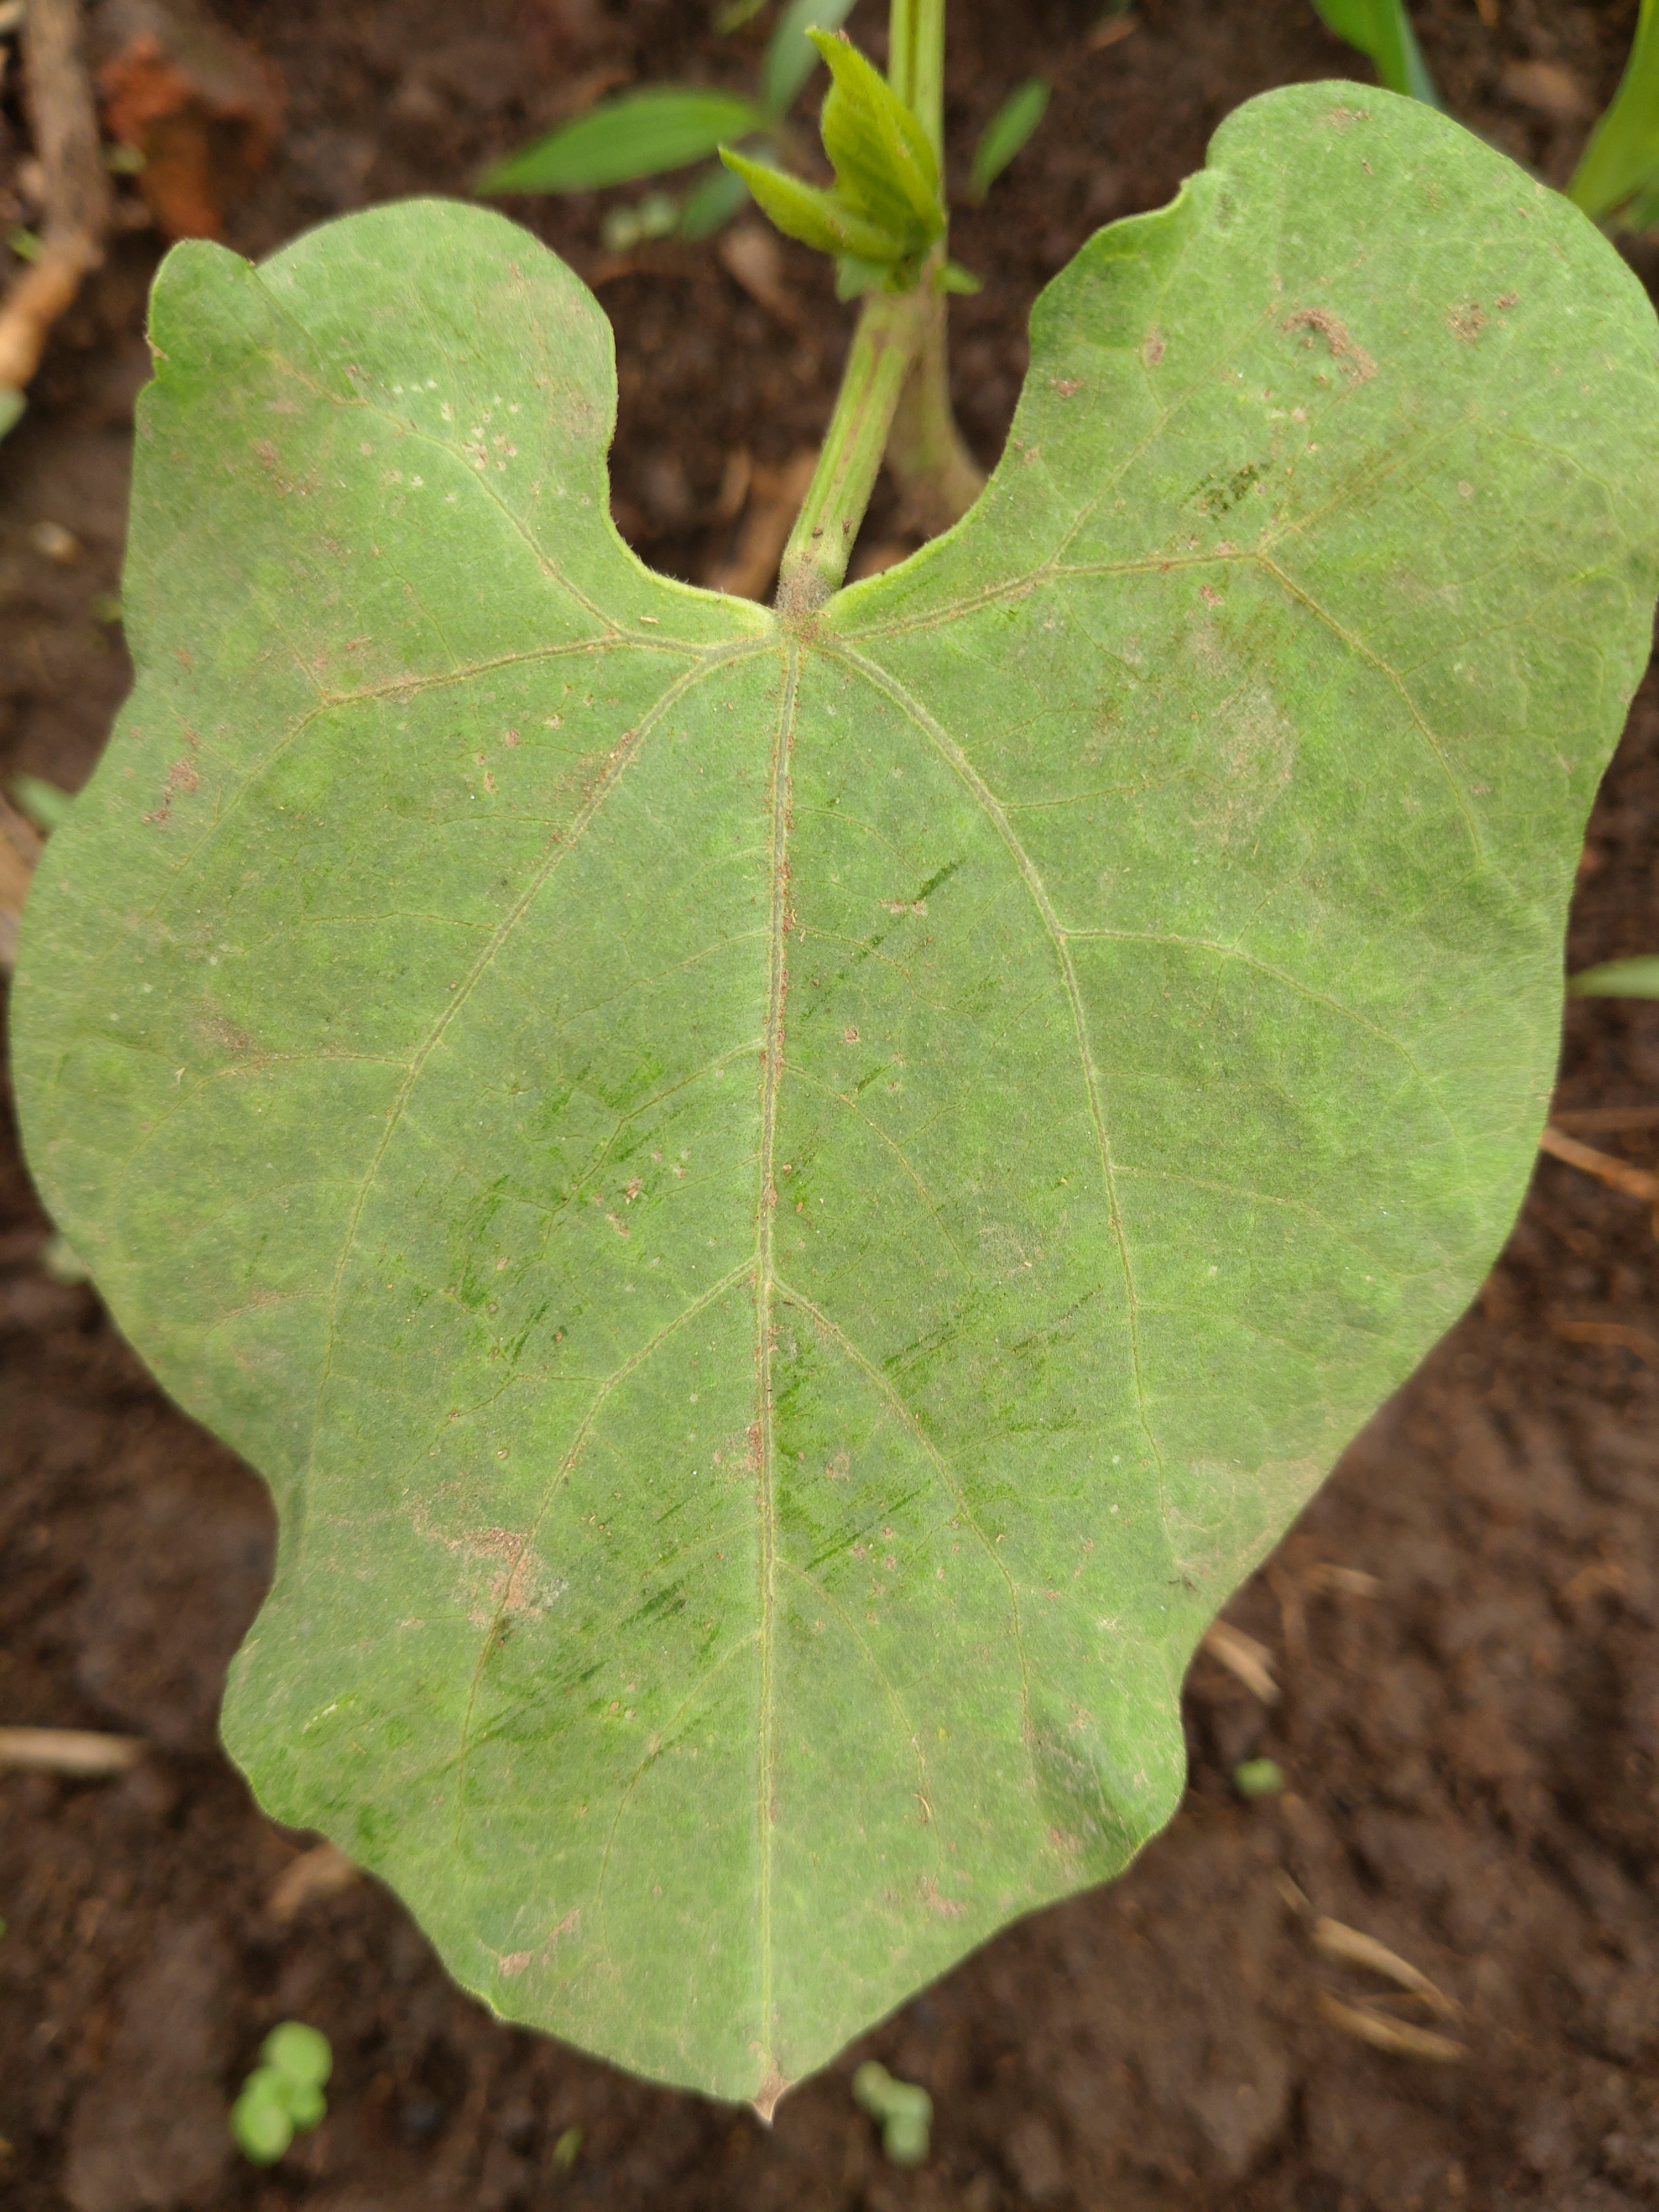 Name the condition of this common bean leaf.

healthy
